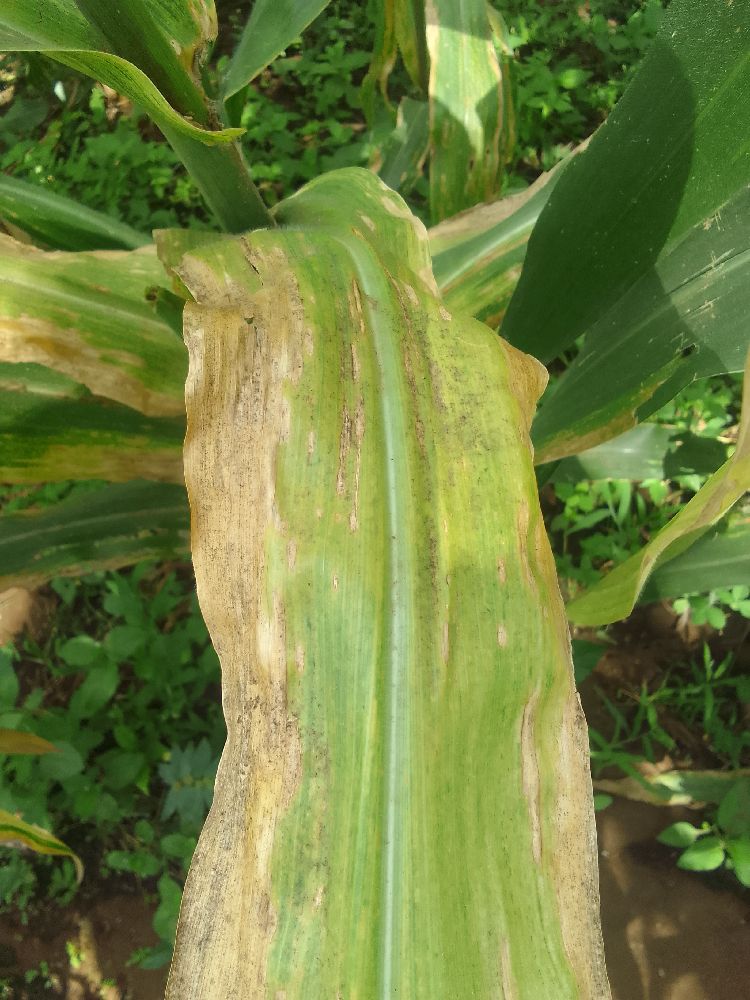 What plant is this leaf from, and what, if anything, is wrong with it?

maize, maize lethal necrosis
